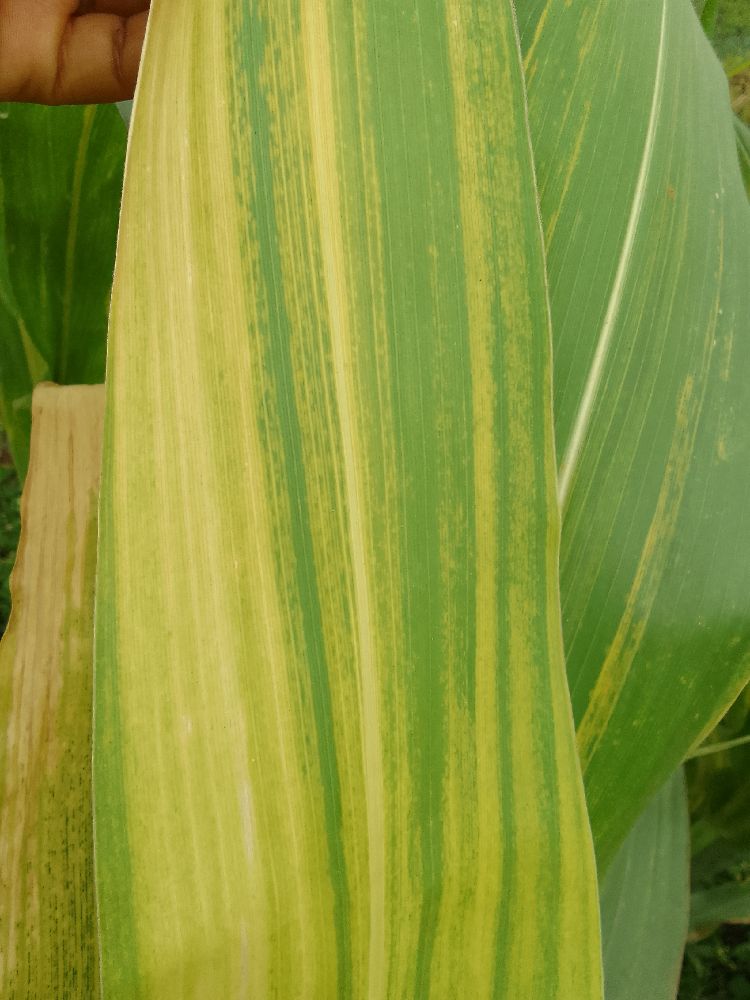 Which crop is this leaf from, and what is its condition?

maize, maize lethal necrosis
